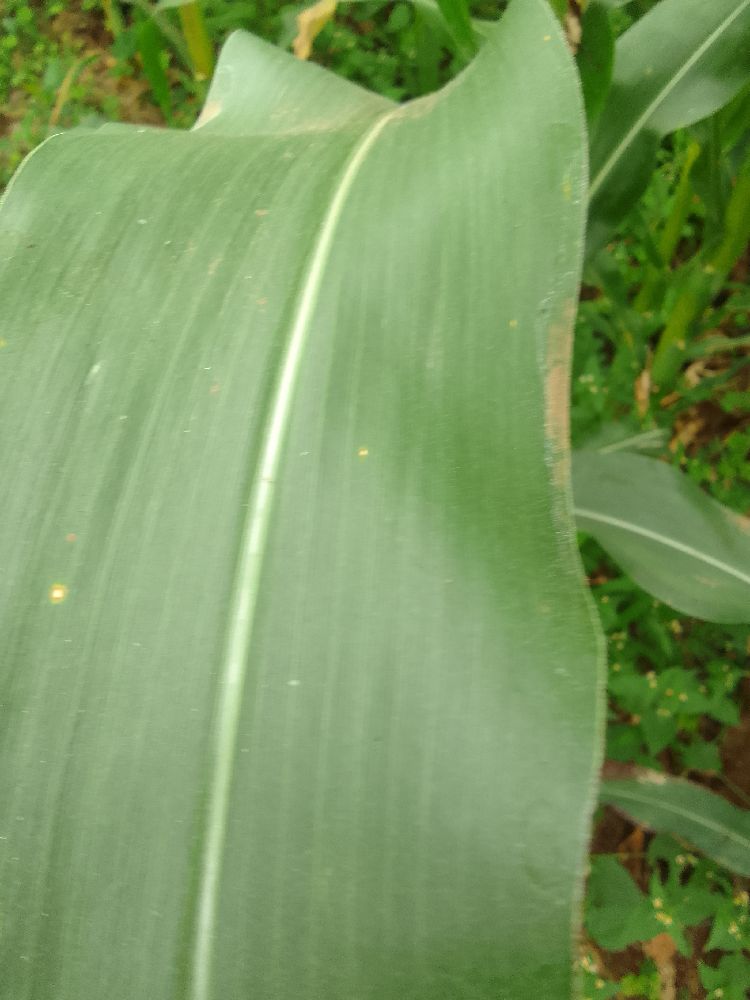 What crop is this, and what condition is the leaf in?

maize, healthy
